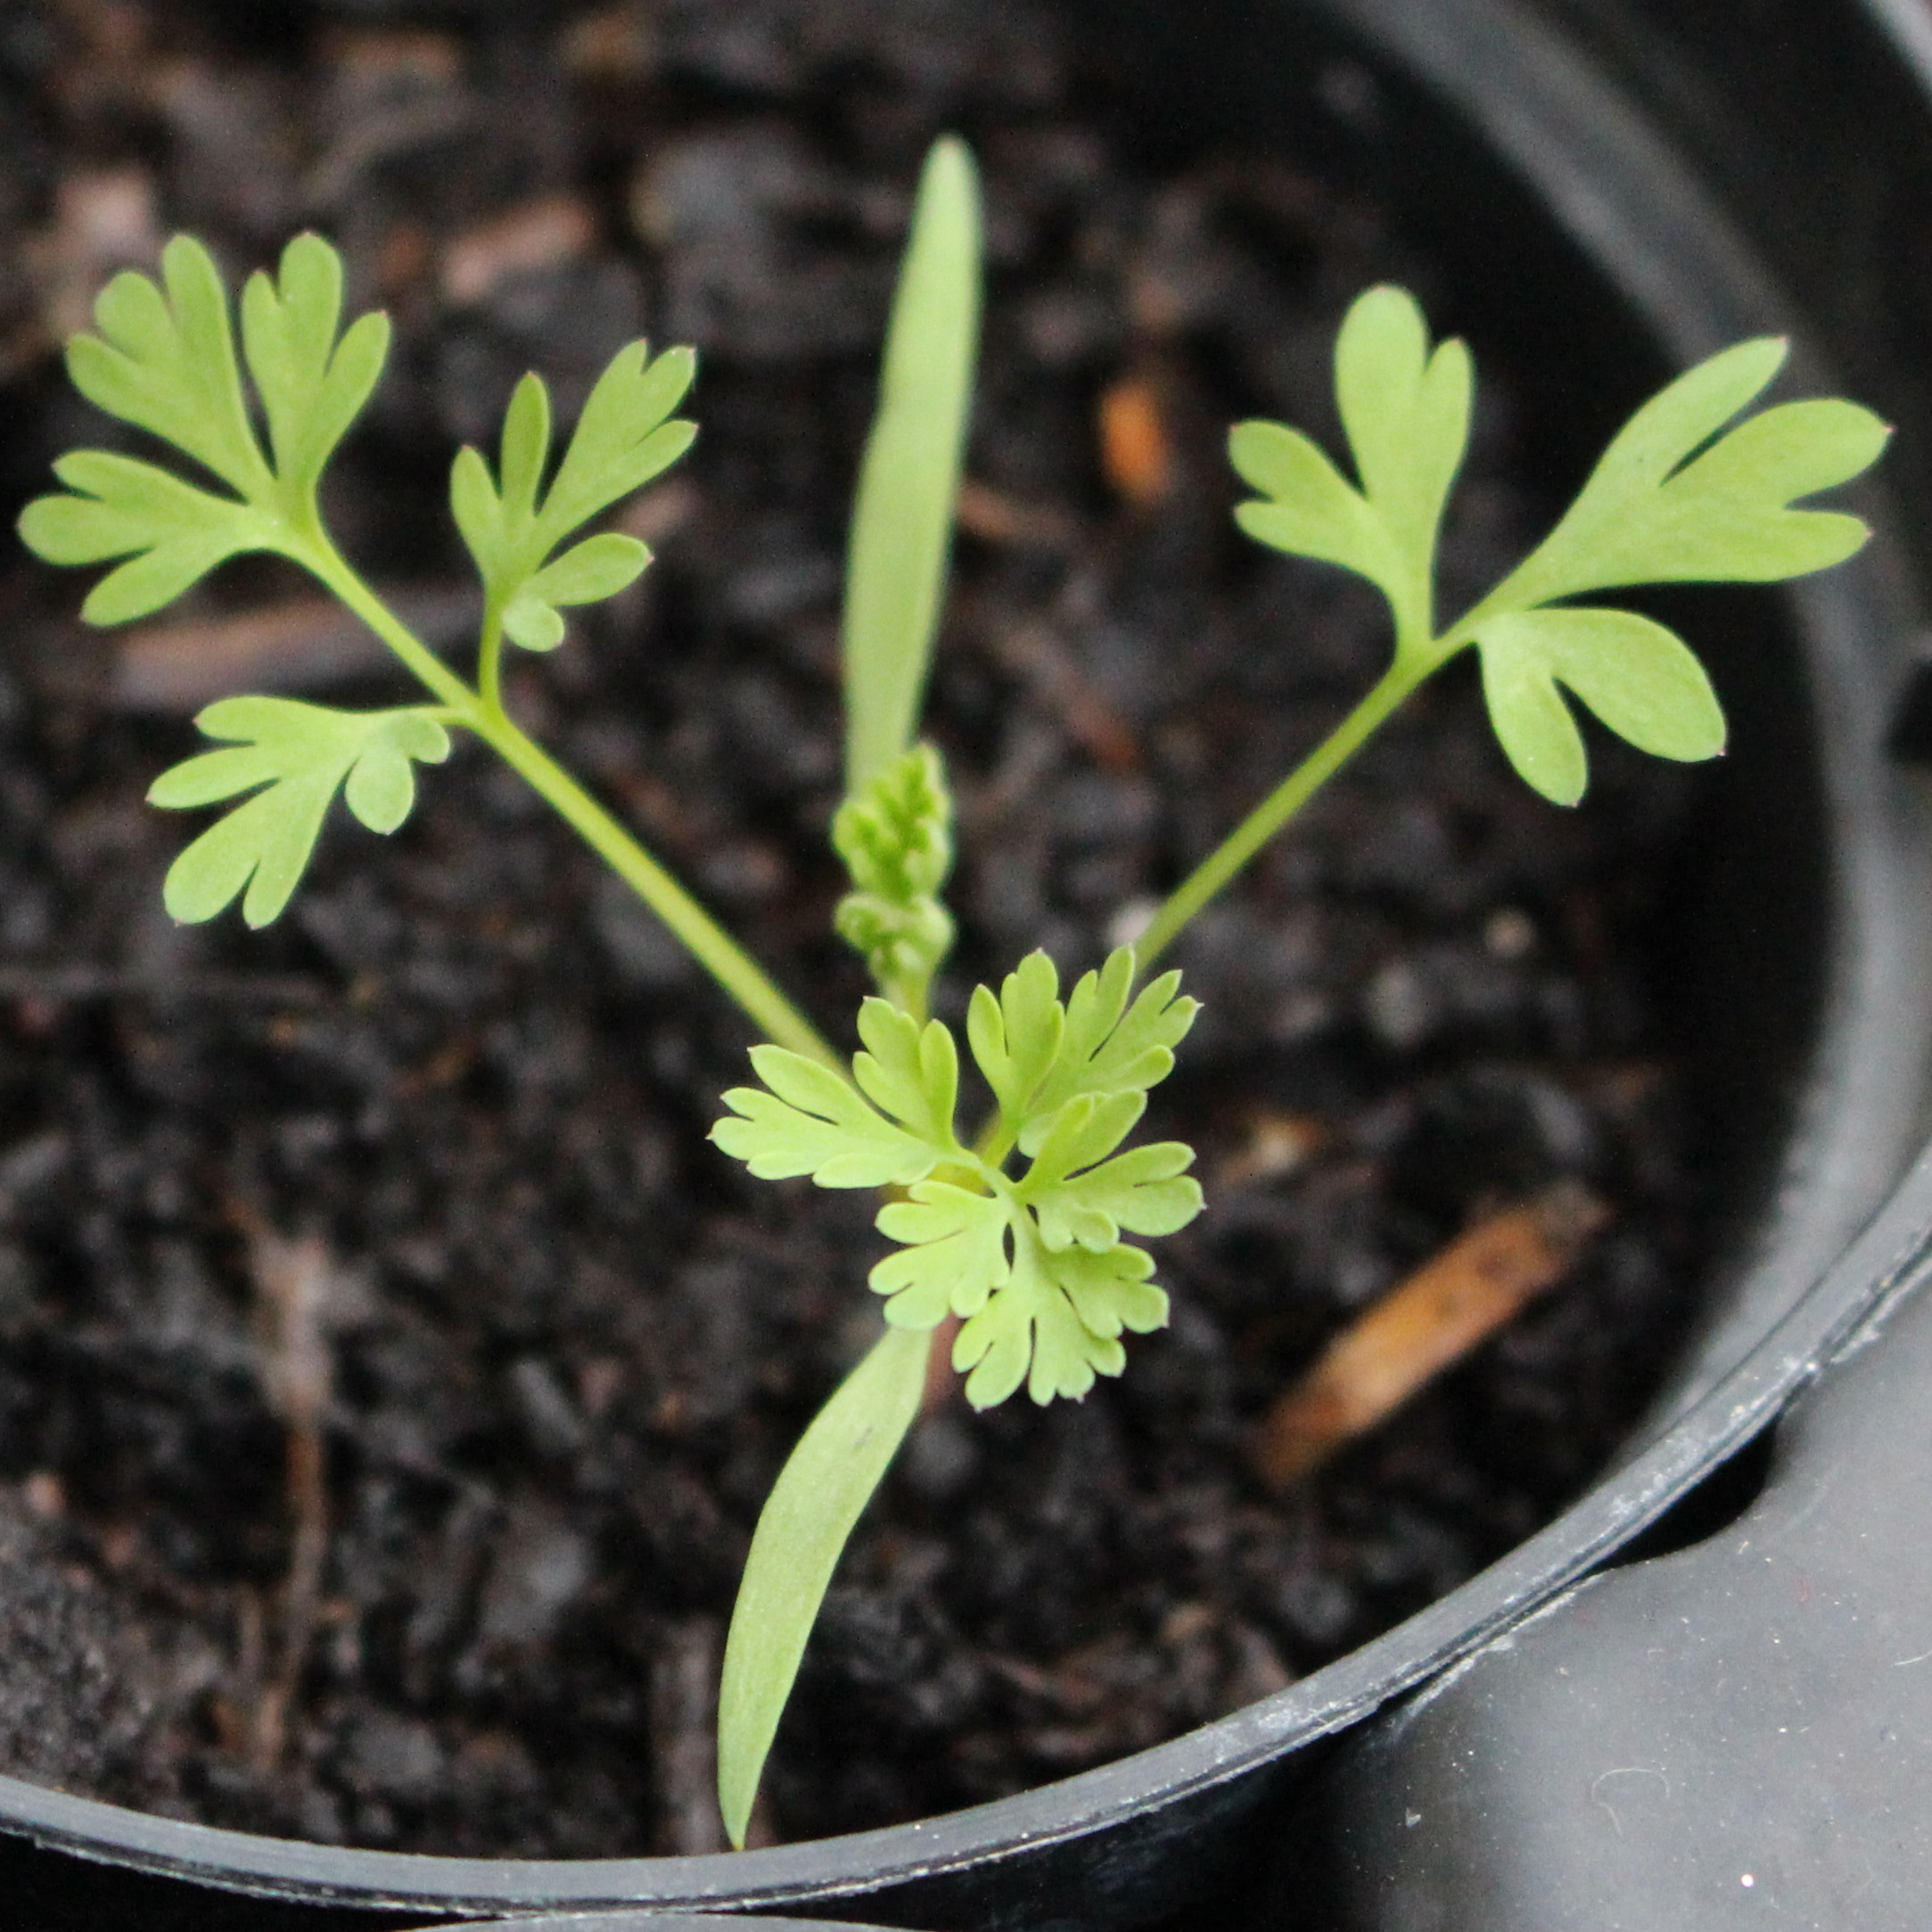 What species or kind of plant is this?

Fumaria officinalis
